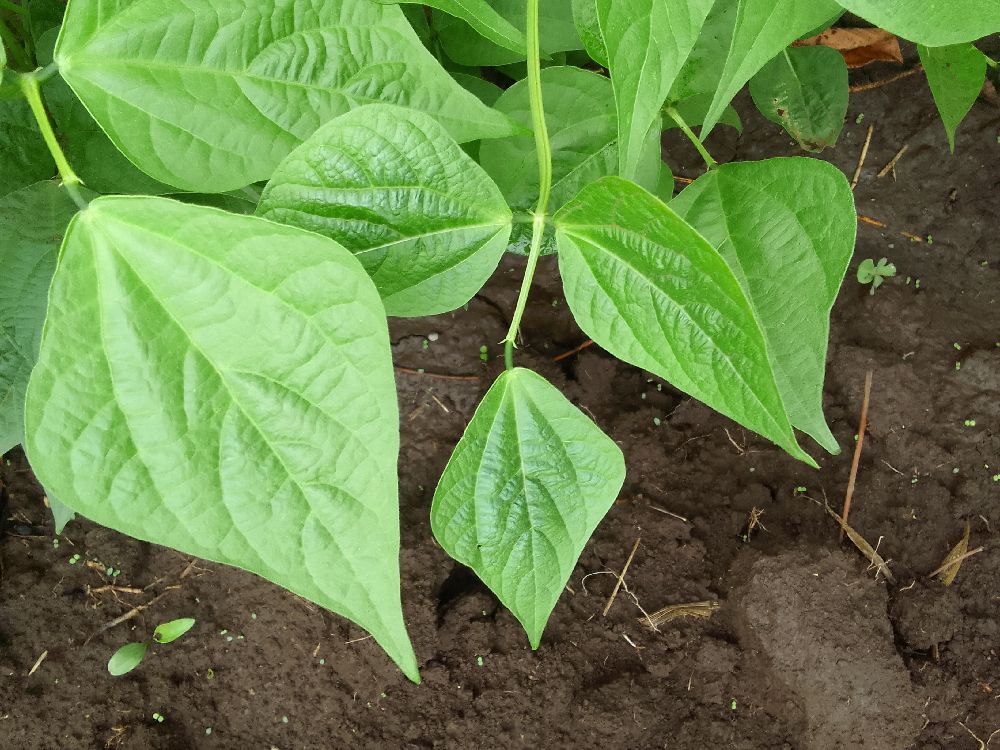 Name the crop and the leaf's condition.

common bean, healthy
